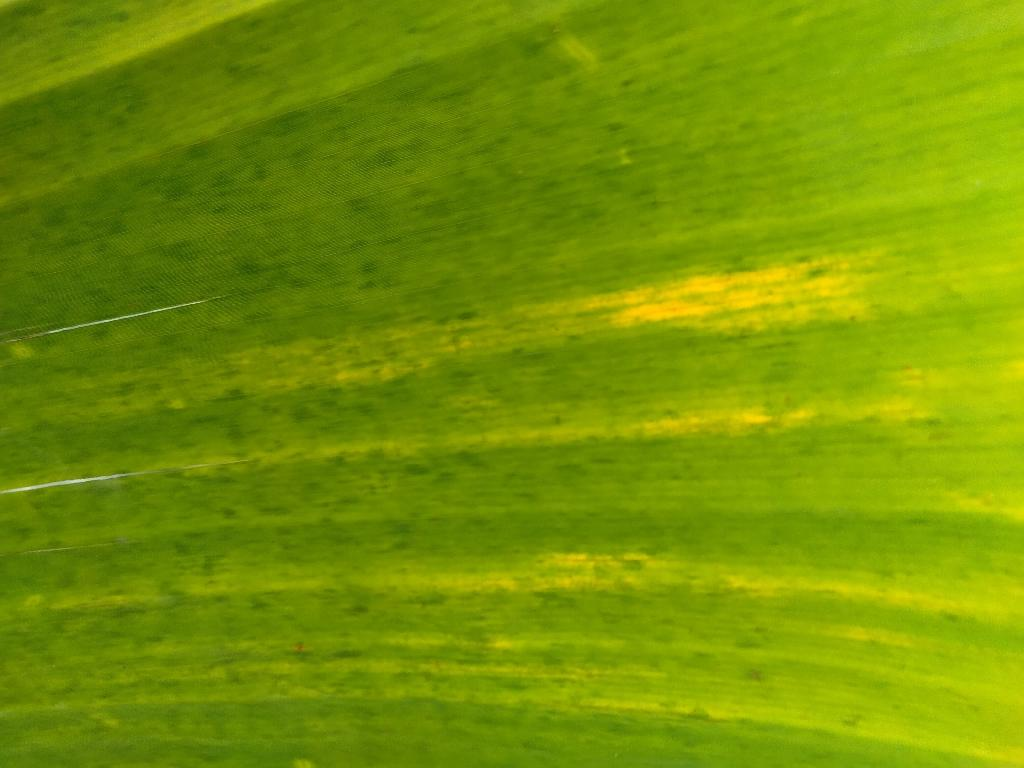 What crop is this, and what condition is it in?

banana, fusarium wilt race 1
